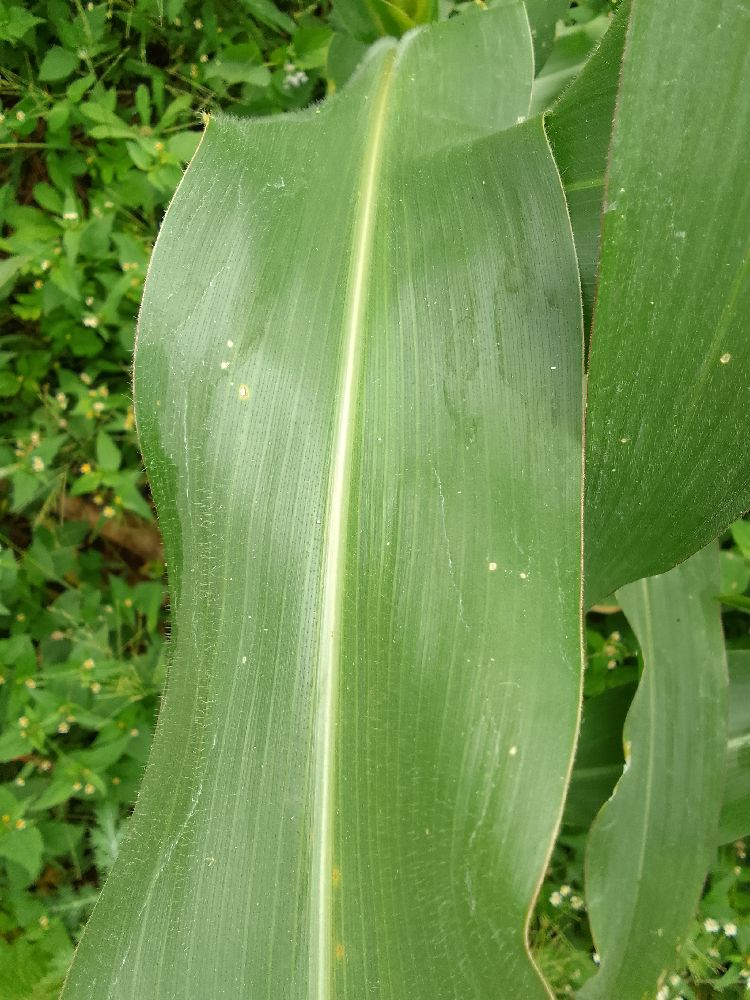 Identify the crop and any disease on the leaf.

maize, healthy
